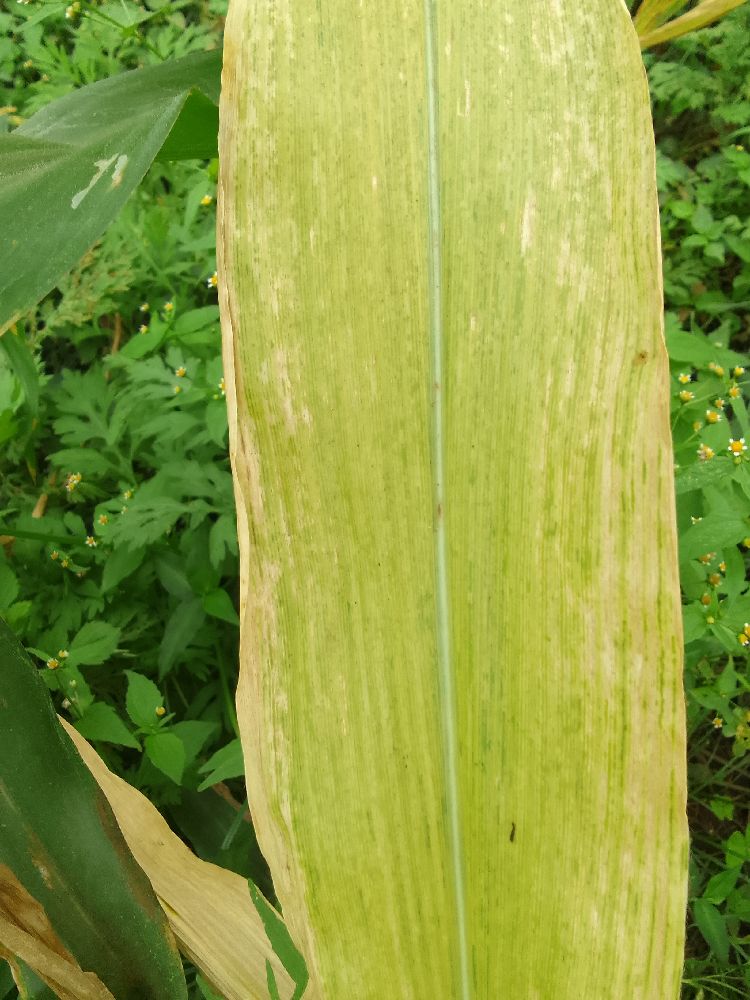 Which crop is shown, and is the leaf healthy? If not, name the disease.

maize, maize lethal necrosis
